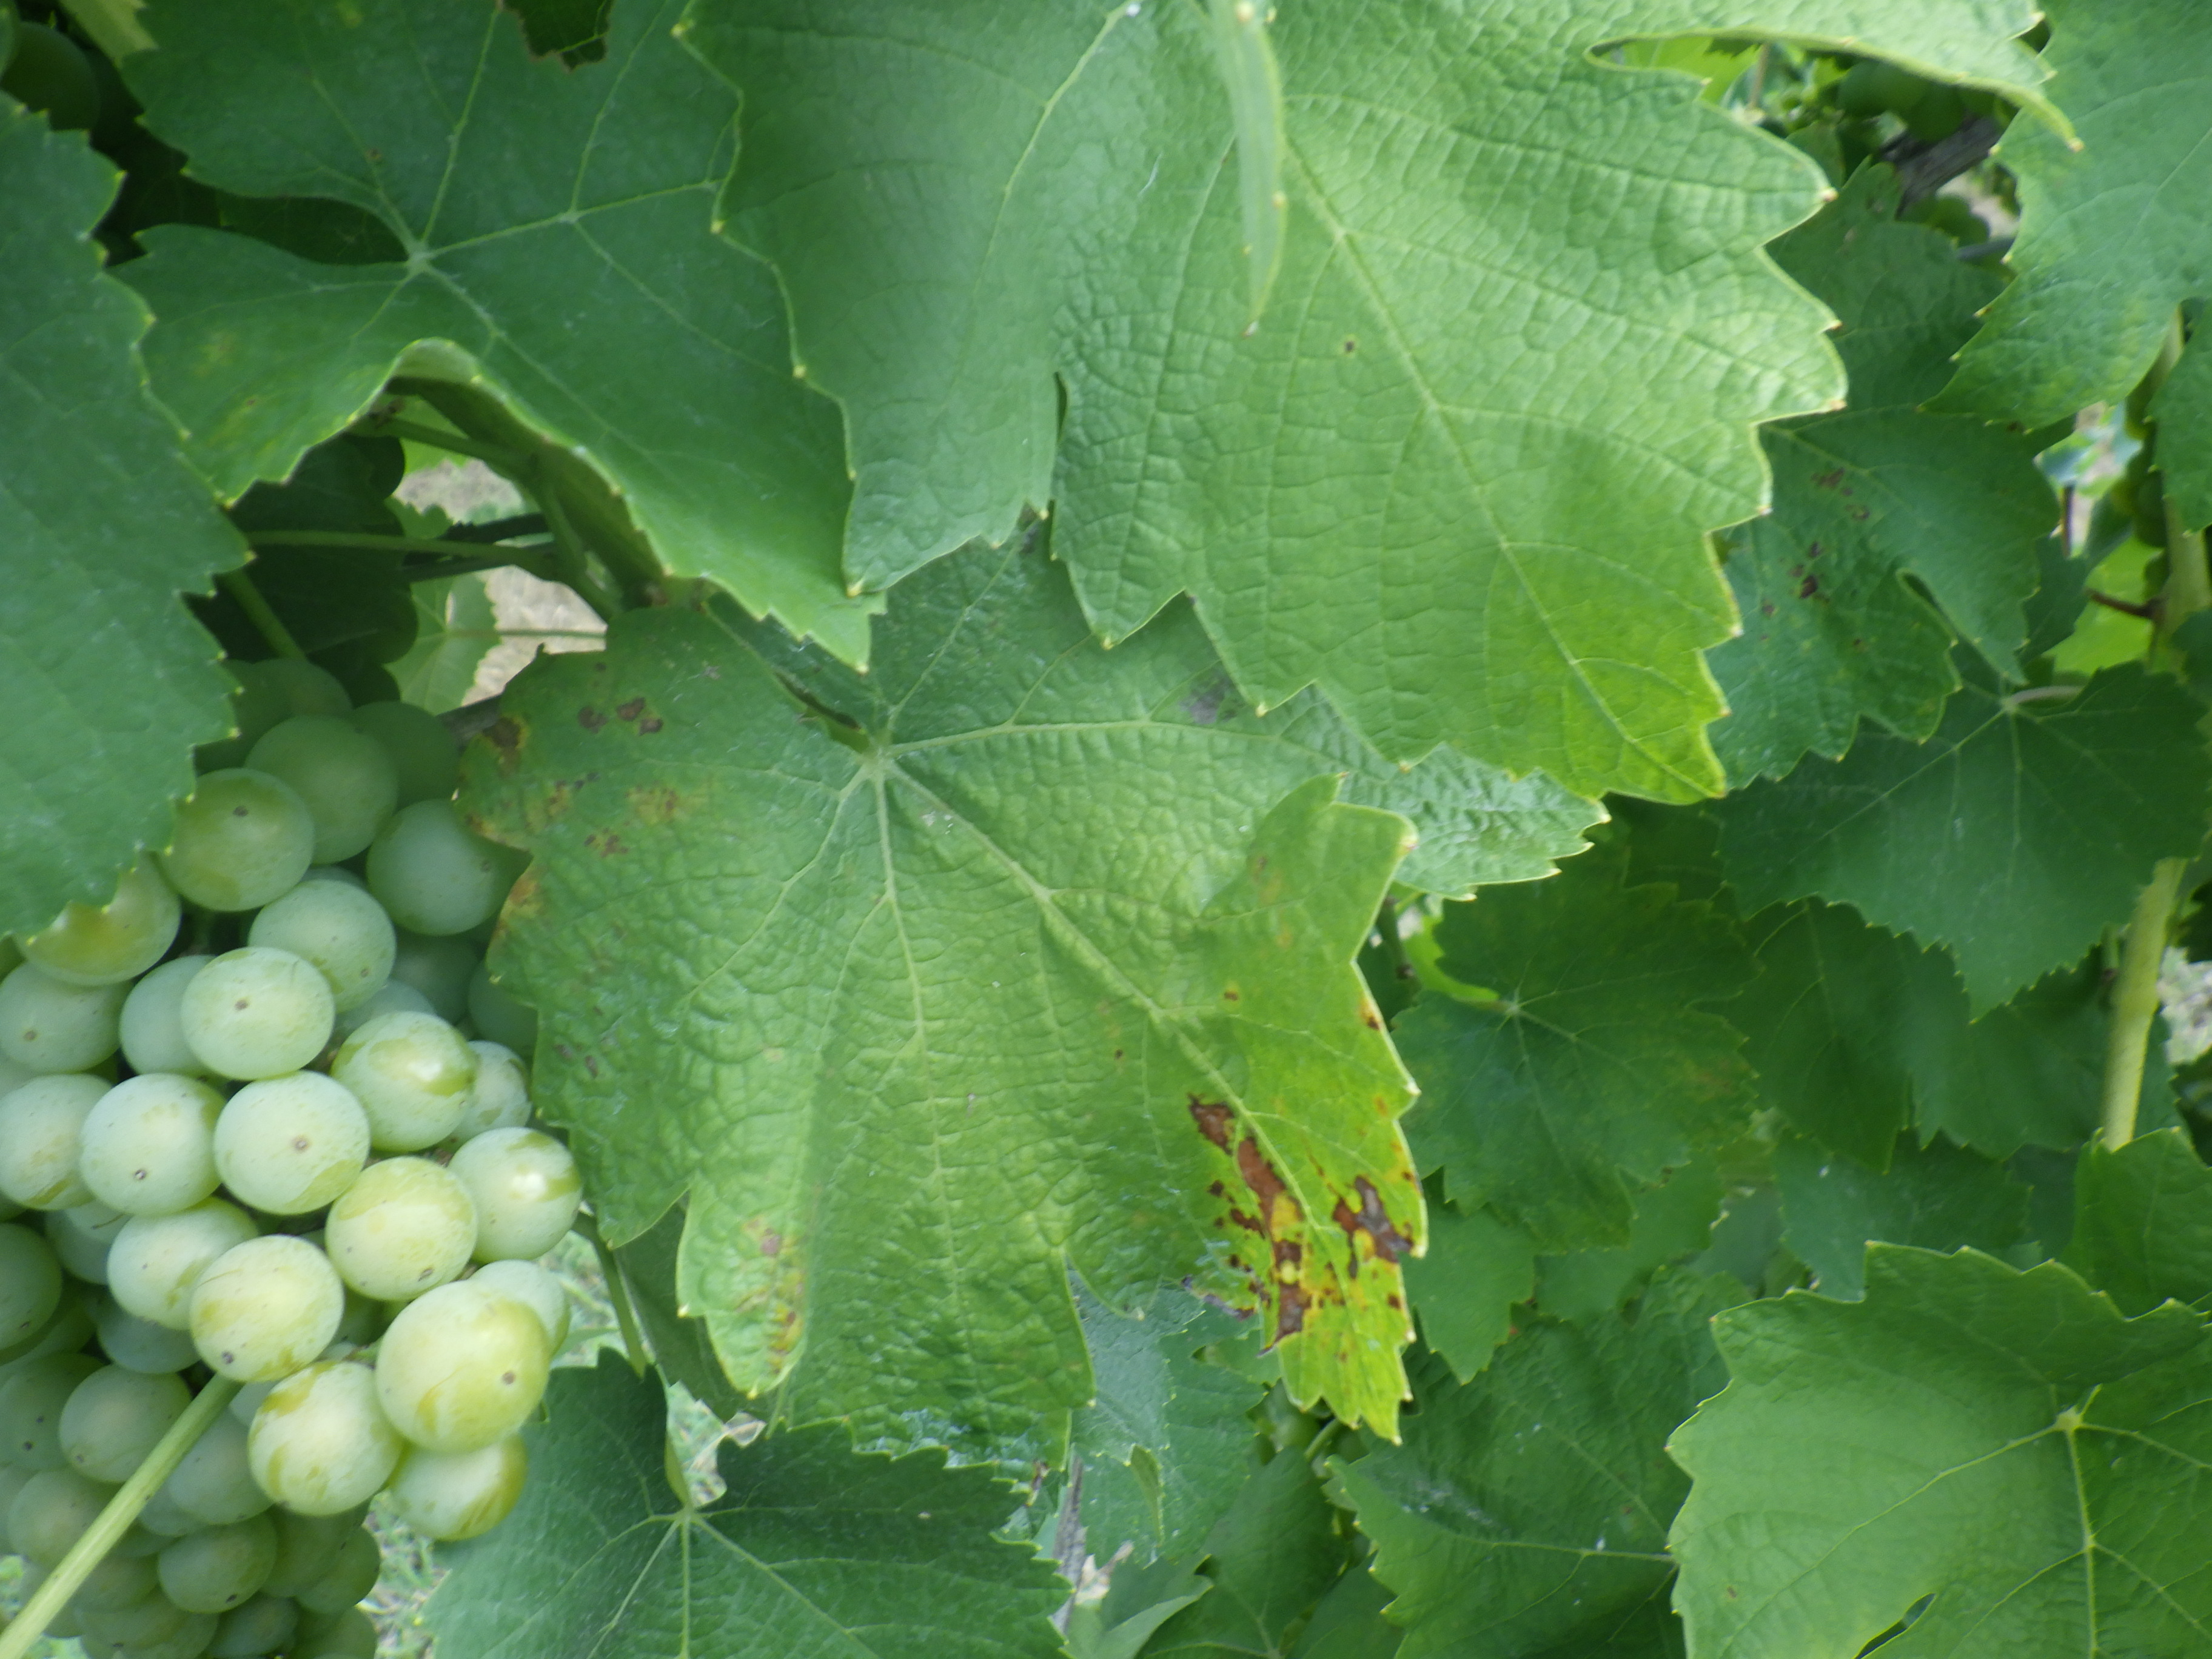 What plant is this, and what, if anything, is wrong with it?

grapevine, downy mildew
